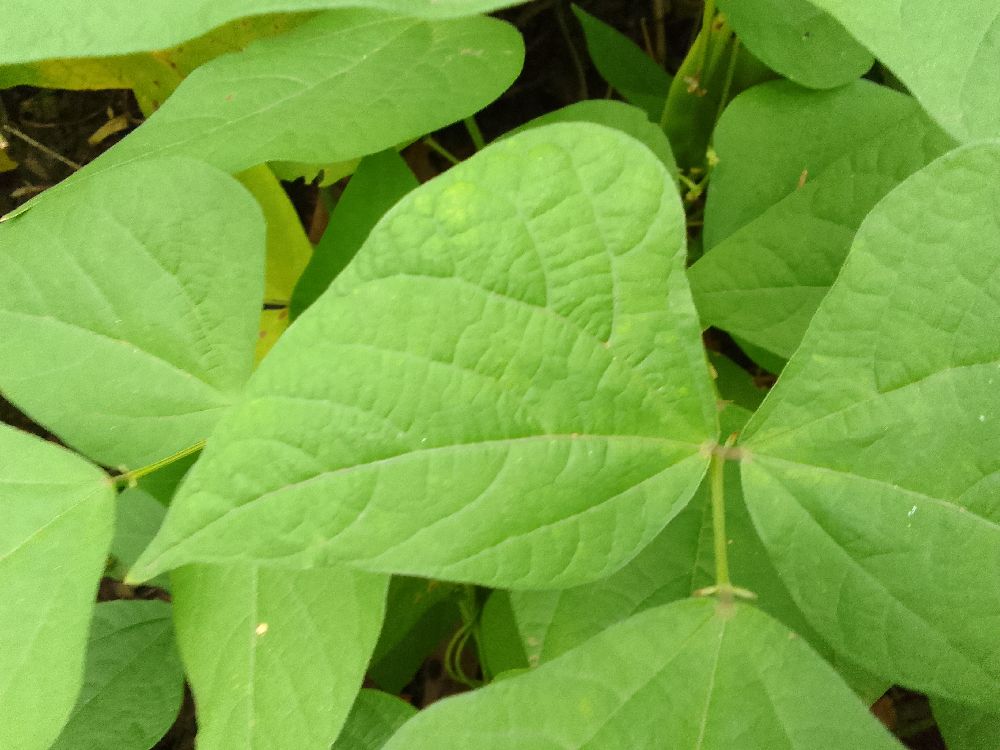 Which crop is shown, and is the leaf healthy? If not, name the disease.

common bean, healthy
